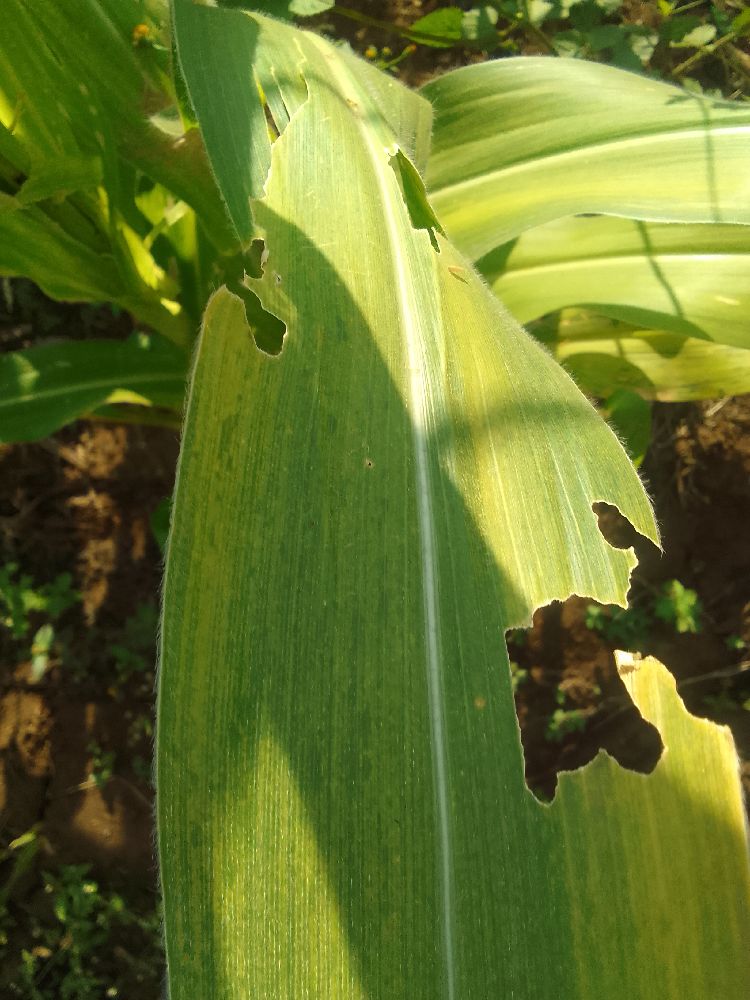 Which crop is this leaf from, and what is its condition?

maize, maize lethal necrosis
